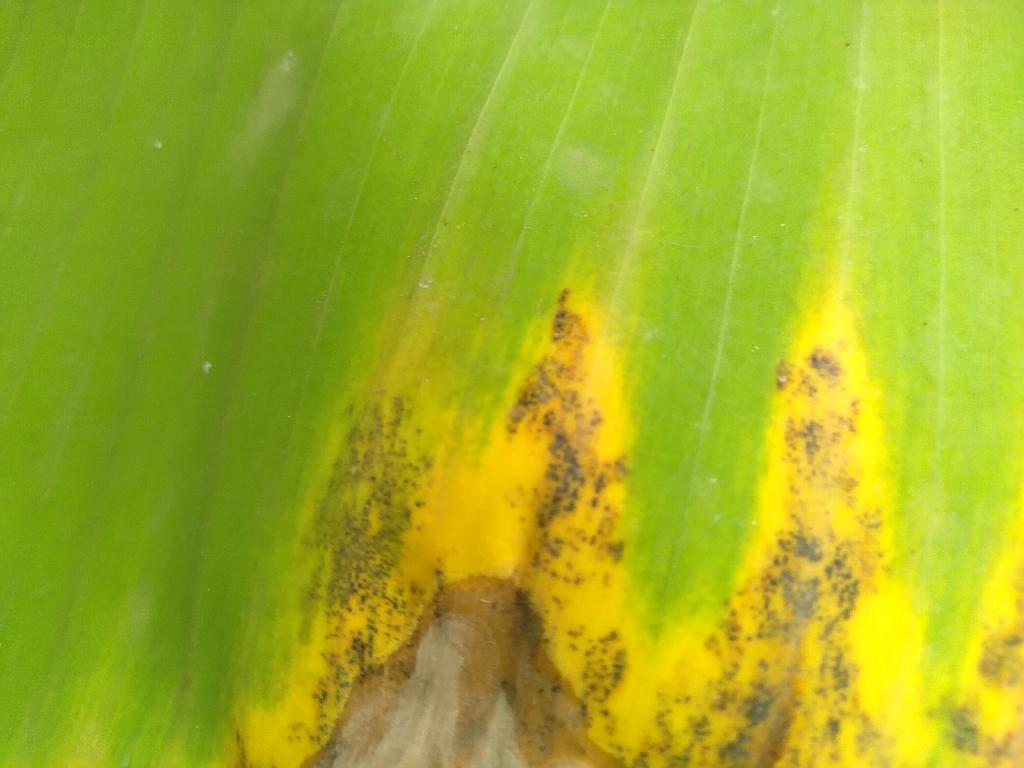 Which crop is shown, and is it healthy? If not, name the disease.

banana, black sigatoka
